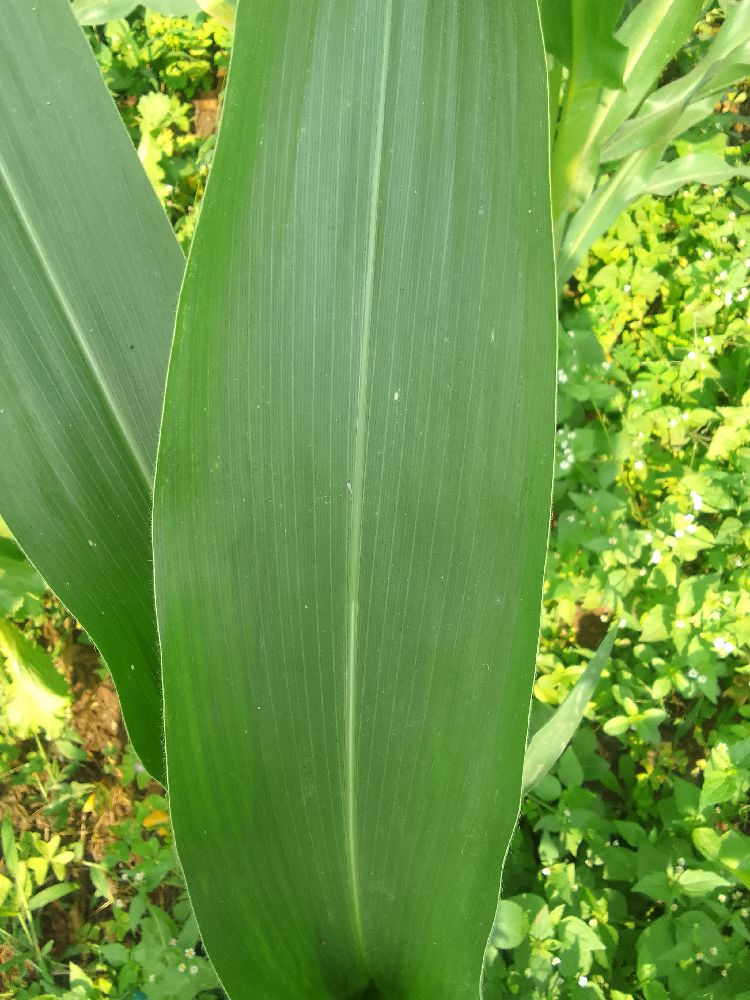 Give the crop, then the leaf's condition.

maize, healthy
